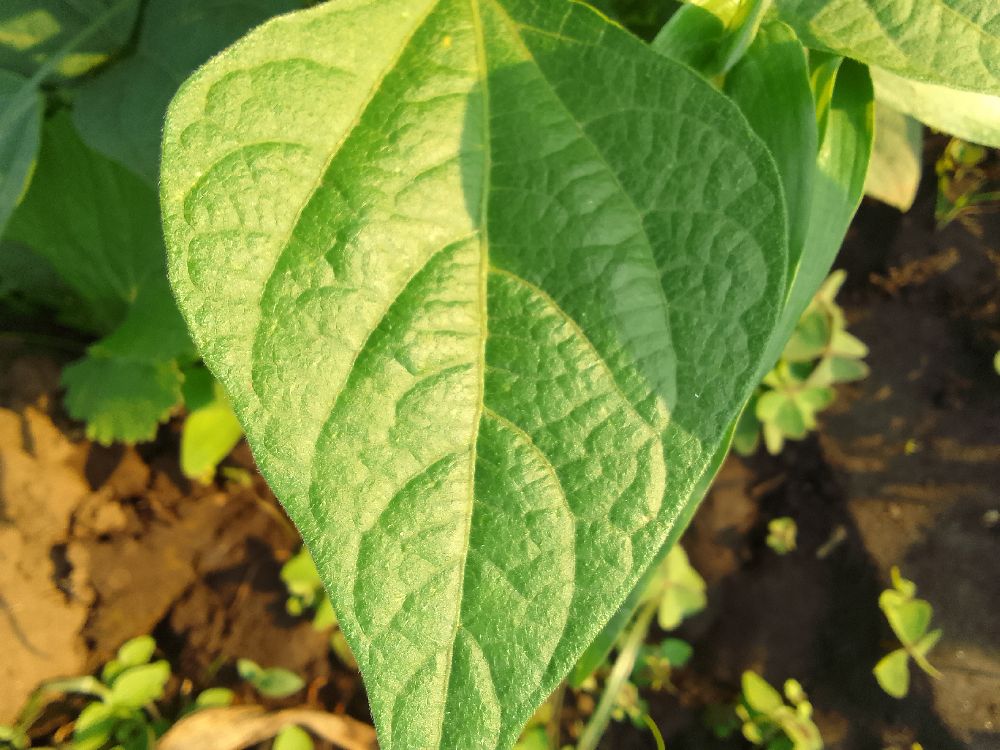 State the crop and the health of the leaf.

common bean, healthy
